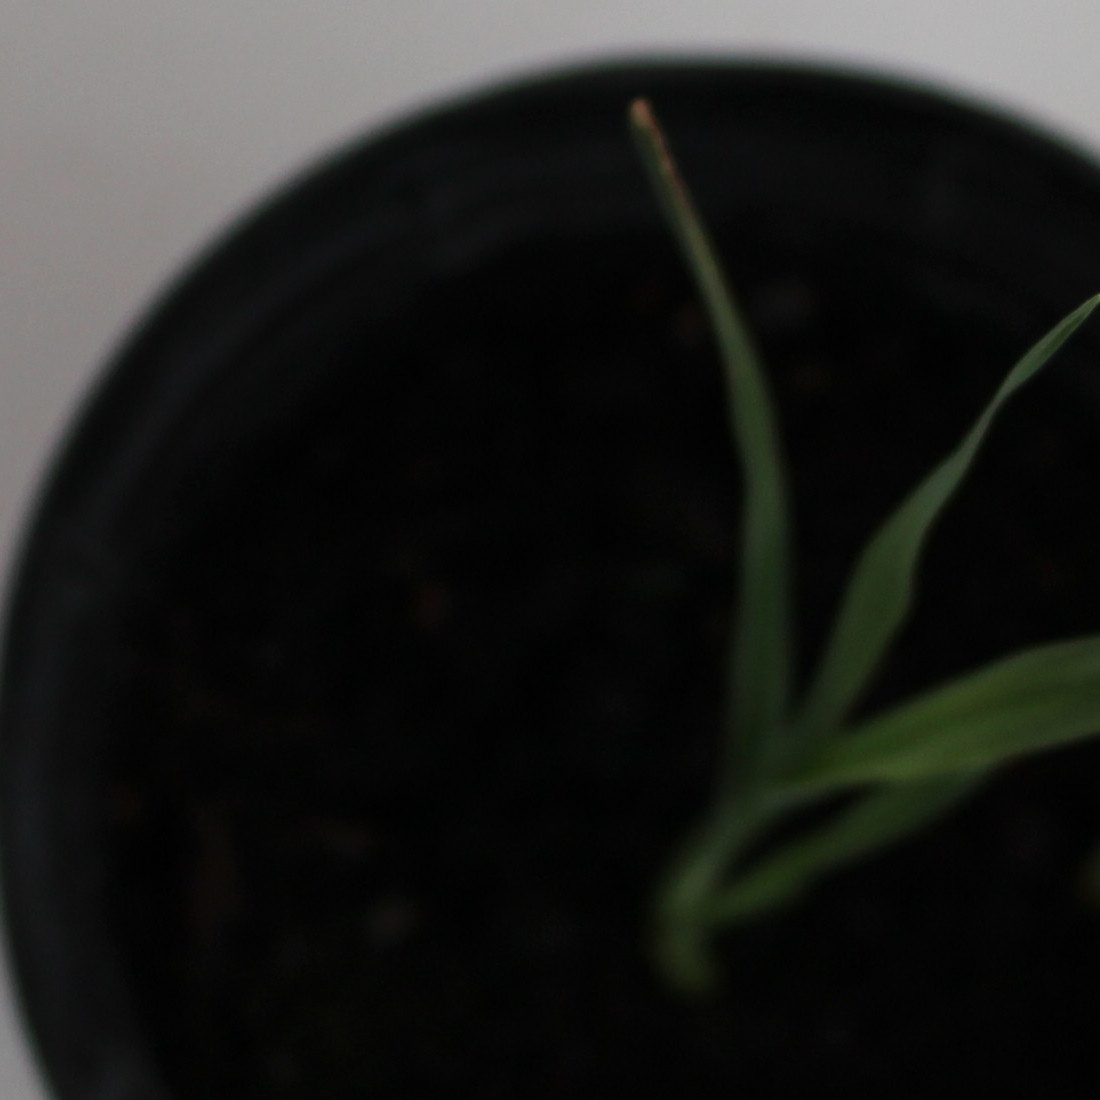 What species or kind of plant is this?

Avena sterilis
